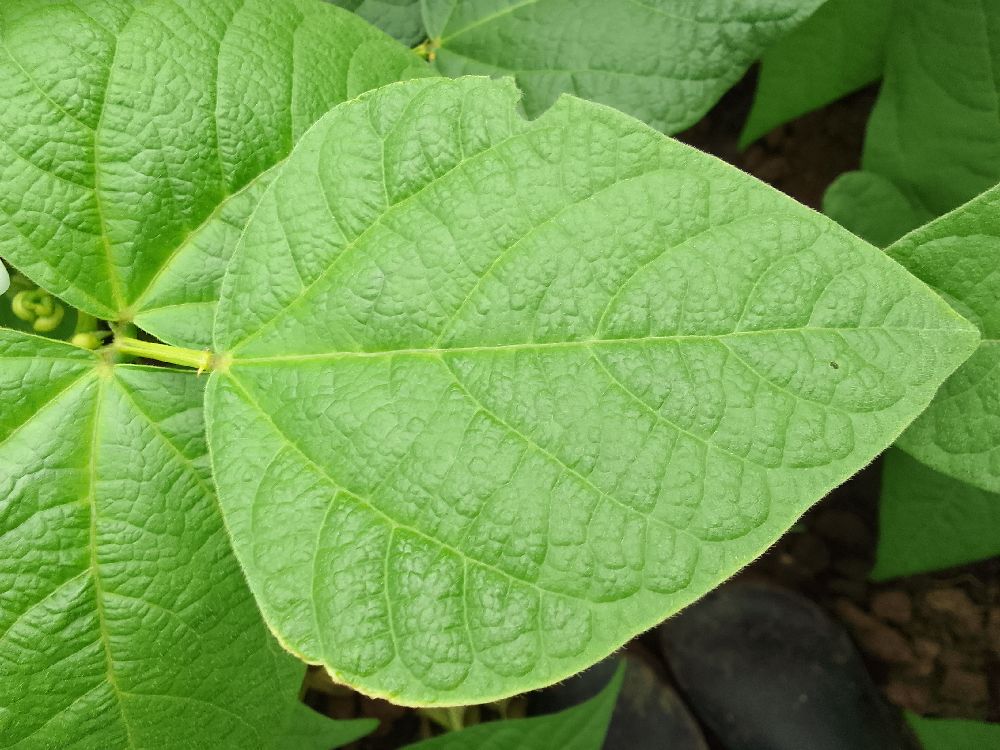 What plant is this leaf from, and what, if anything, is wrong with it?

common bean, healthy
